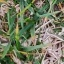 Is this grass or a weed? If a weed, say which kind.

grass
